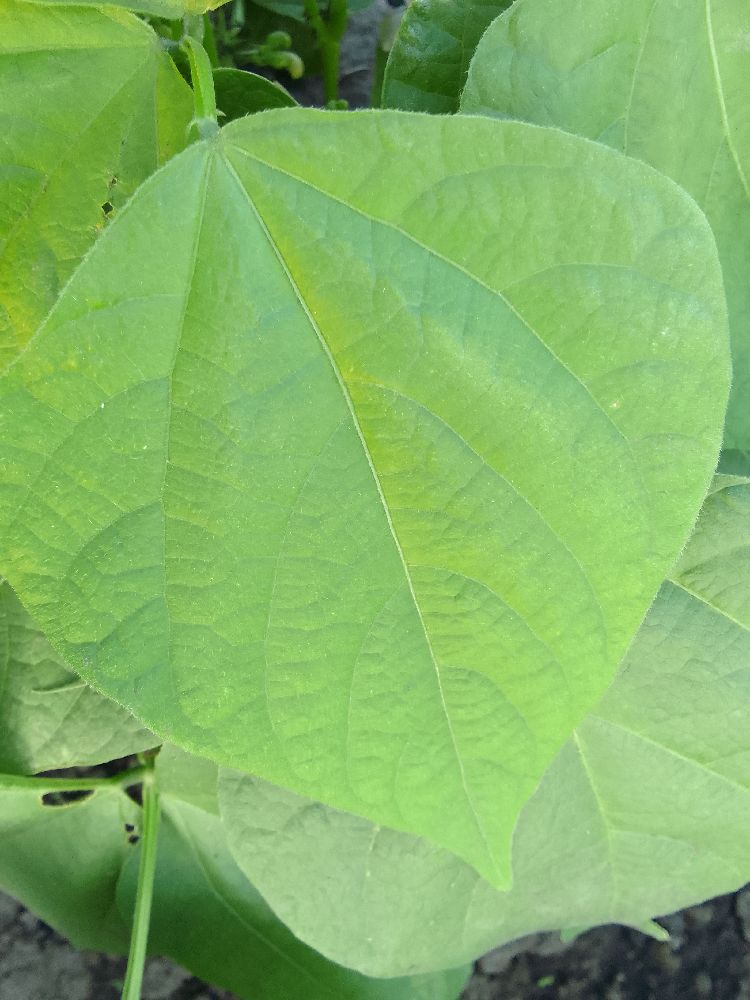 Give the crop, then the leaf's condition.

common bean, healthy
